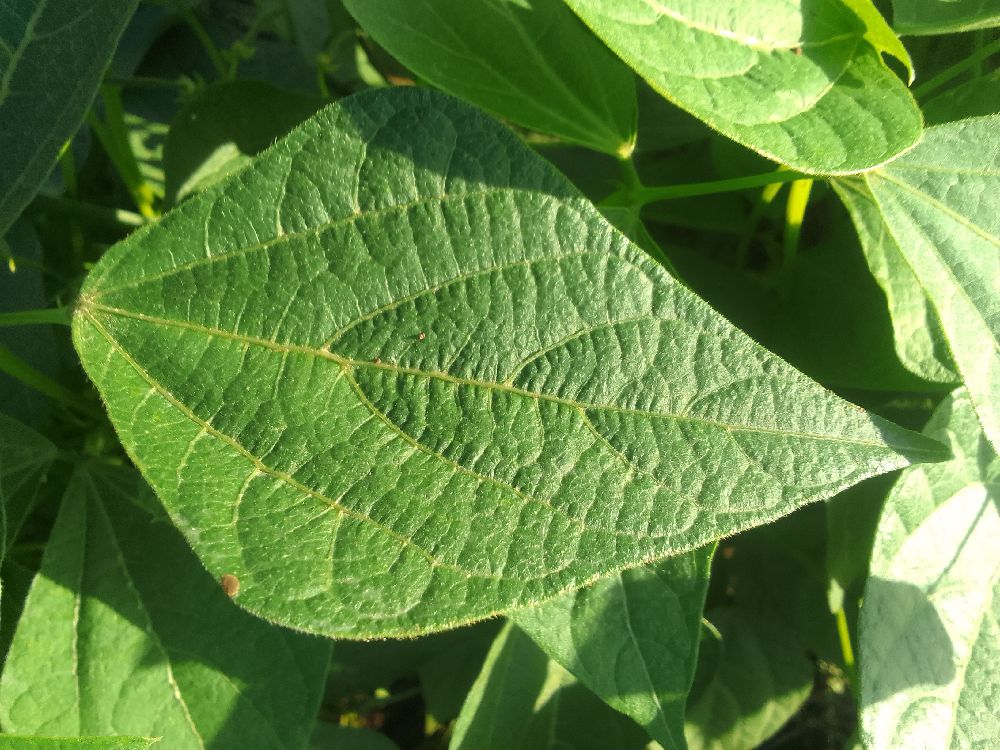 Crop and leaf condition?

common bean, healthy
